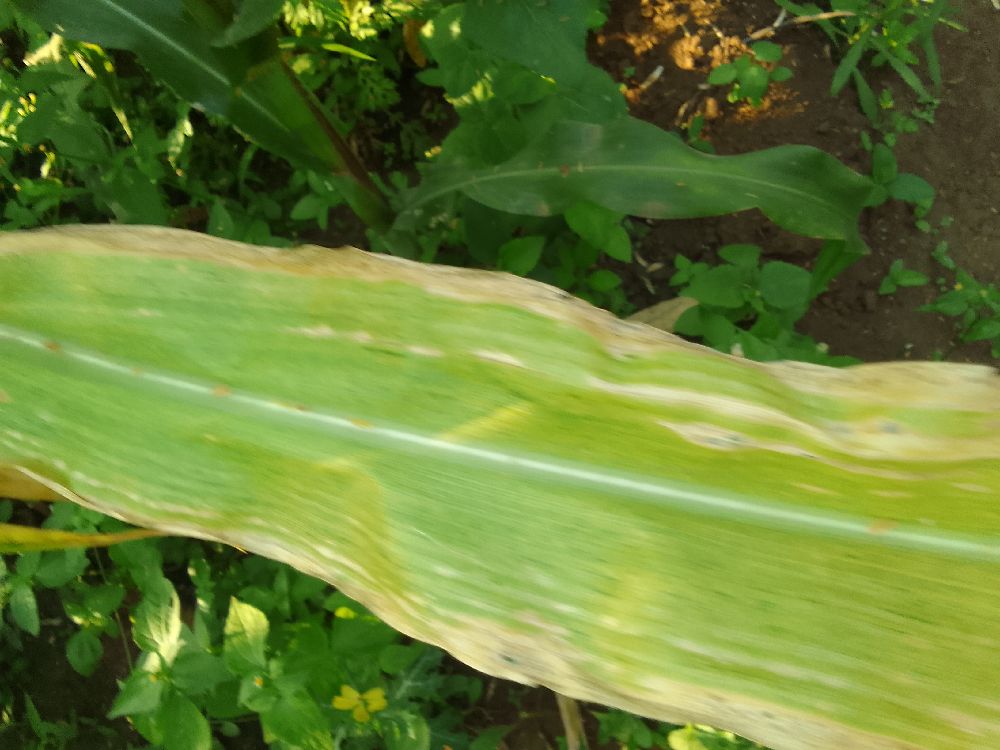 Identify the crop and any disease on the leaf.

maize, maize lethal necrosis
